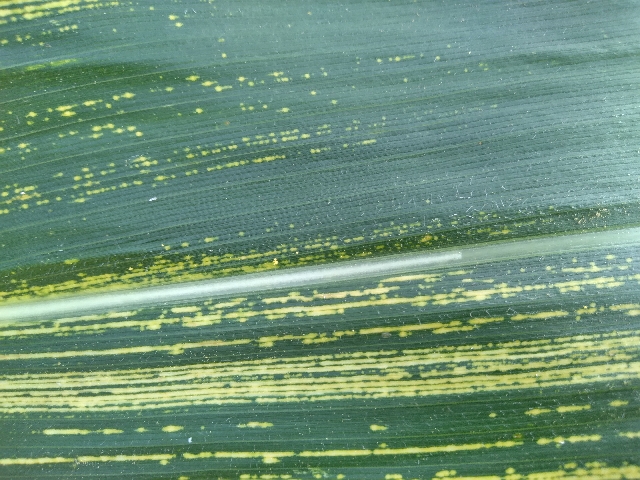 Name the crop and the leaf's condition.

maize, maize streak virus
